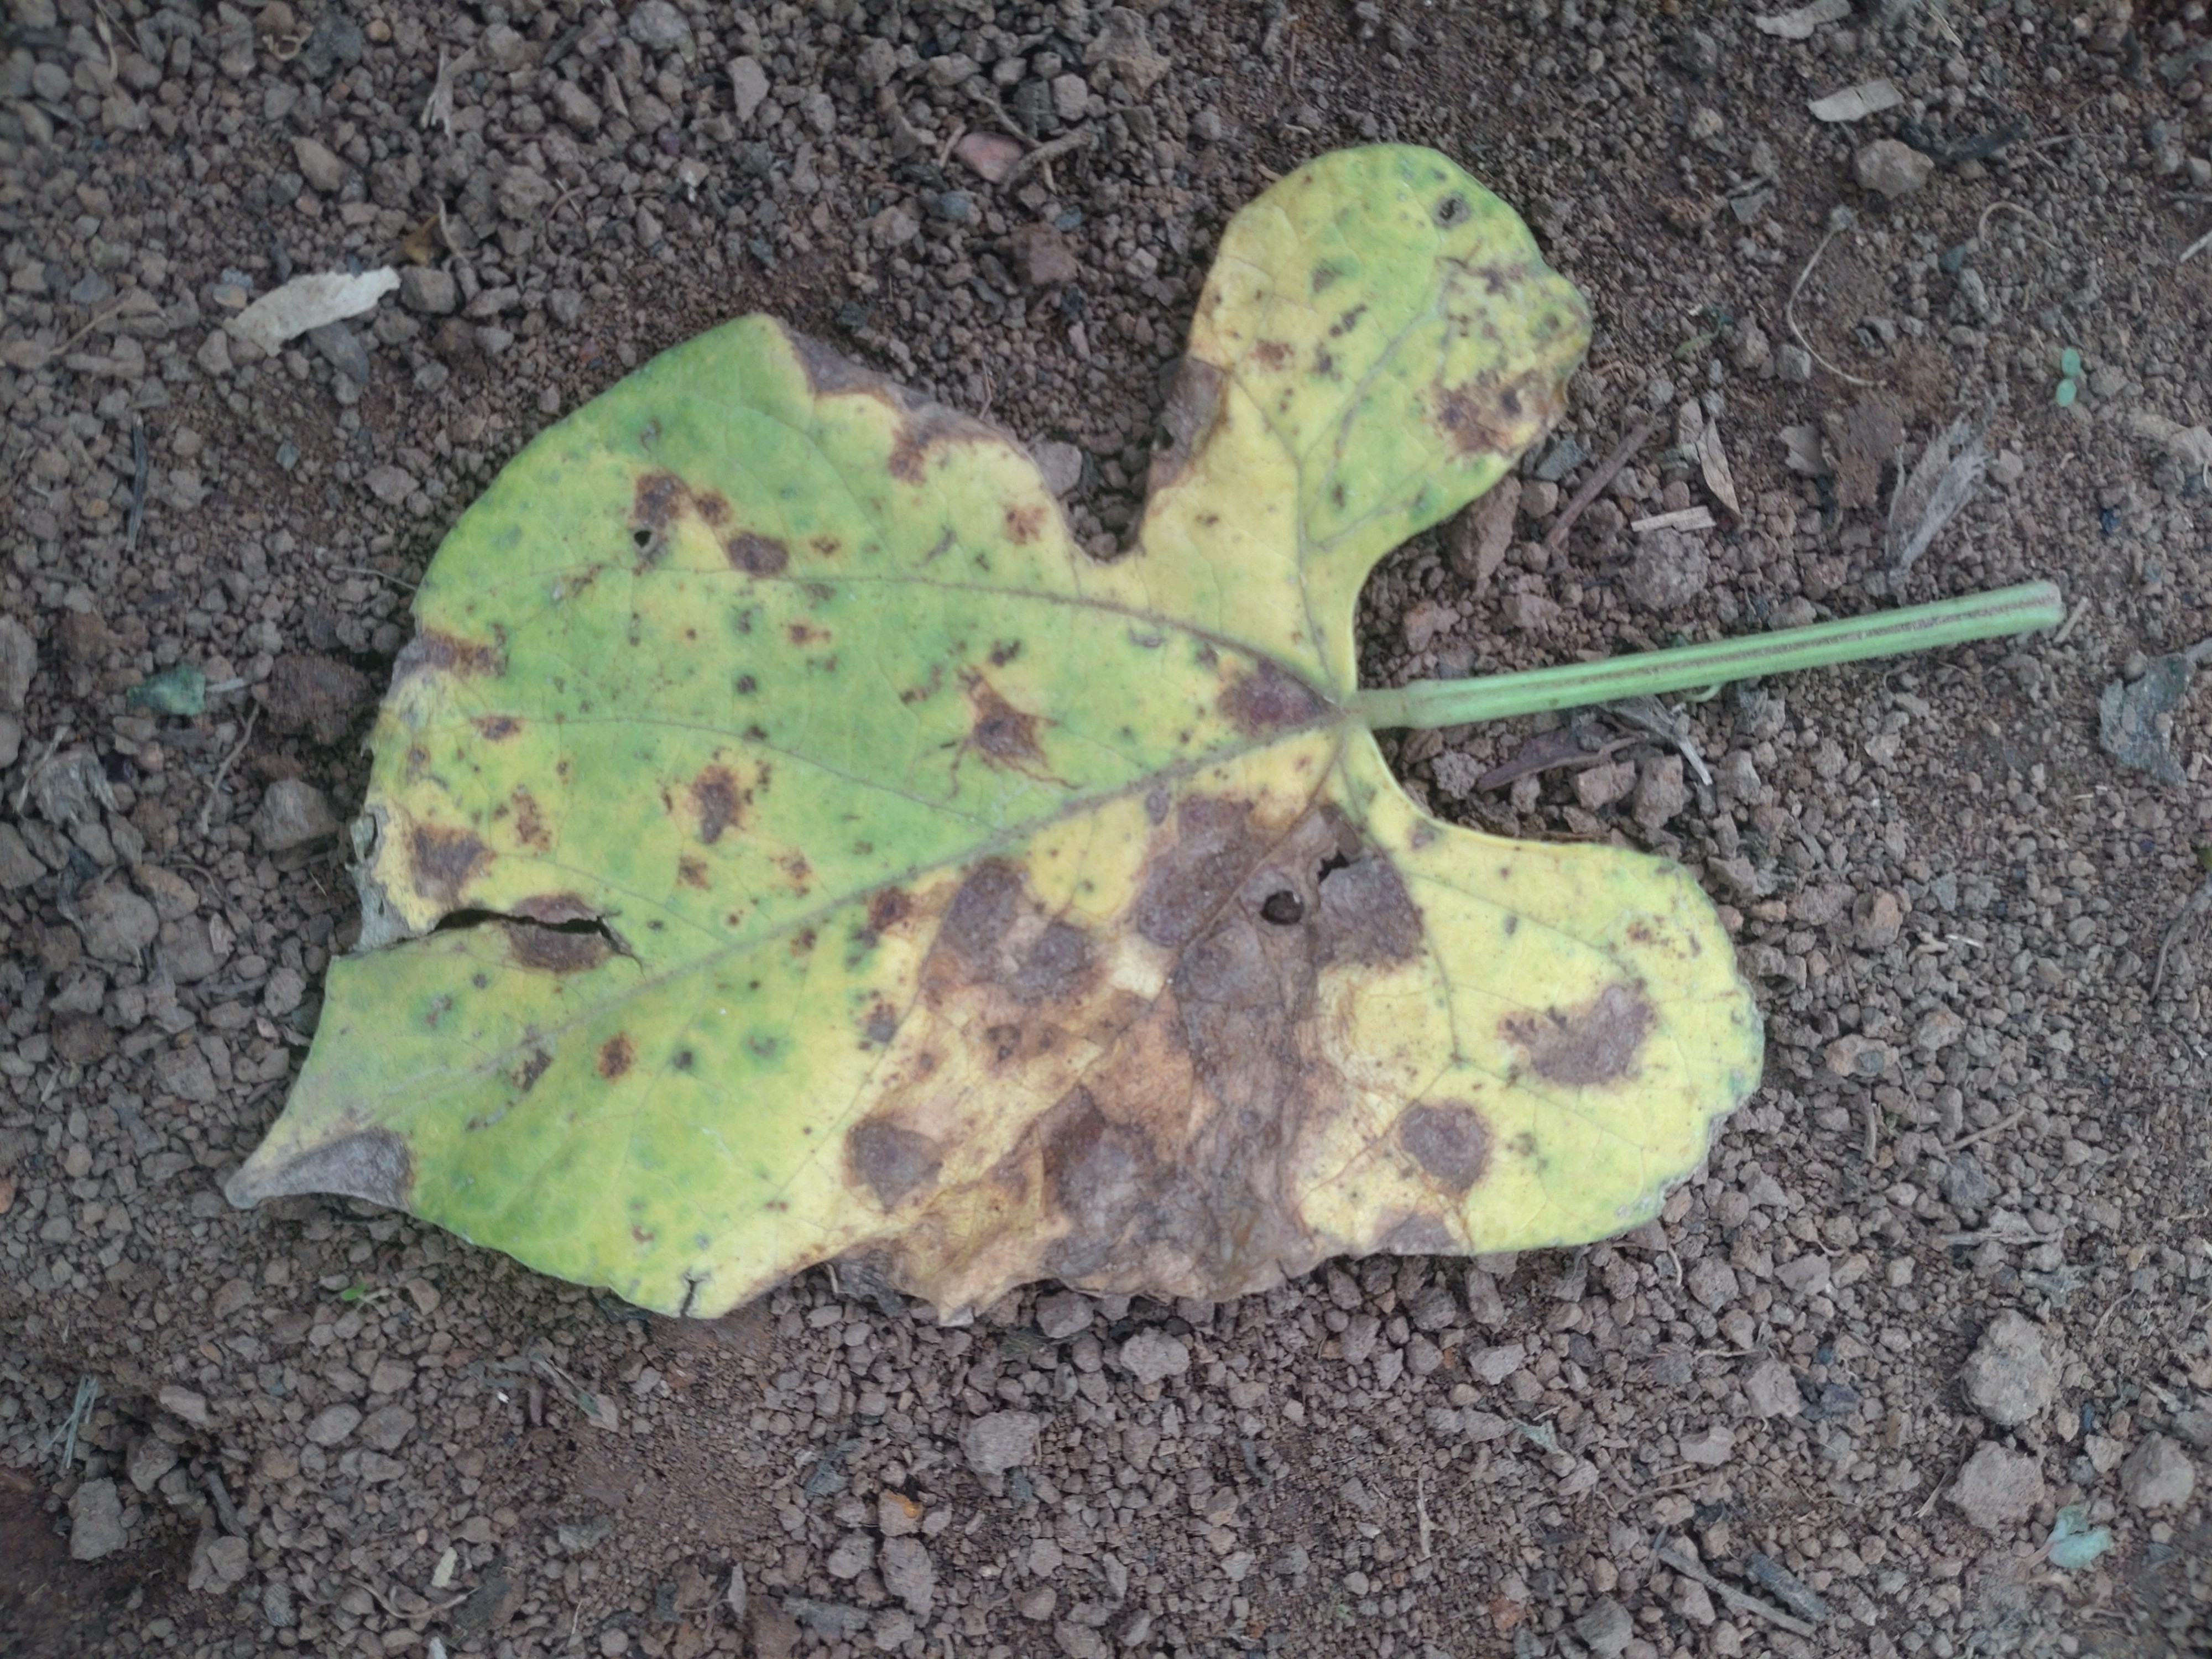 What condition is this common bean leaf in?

anthracnose
